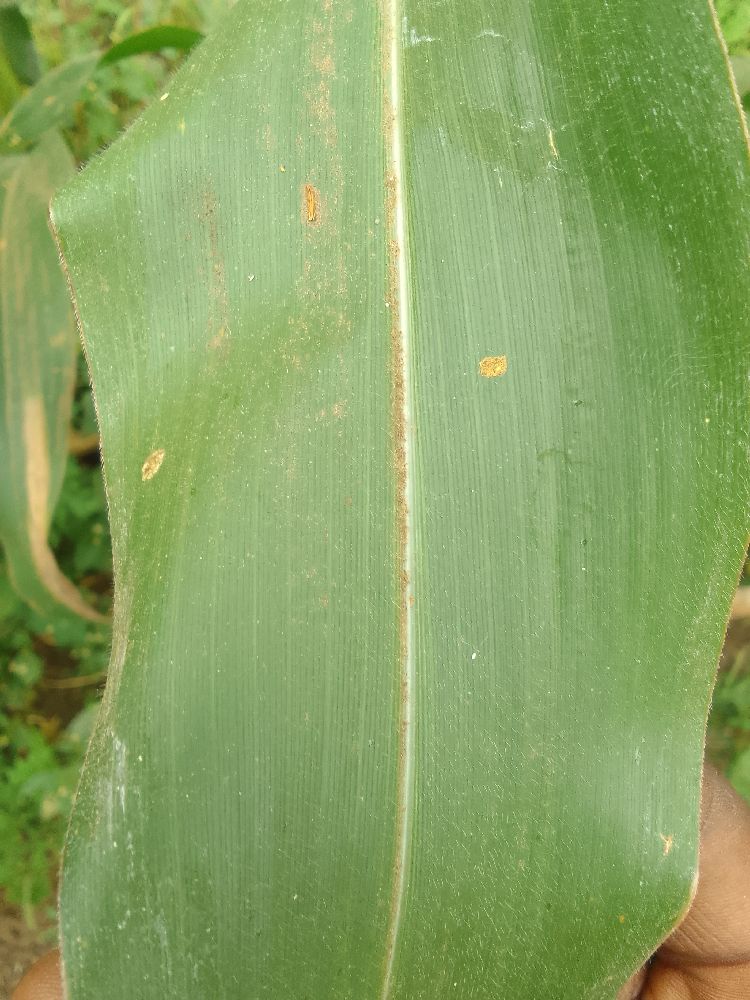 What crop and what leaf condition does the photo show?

maize, healthy
